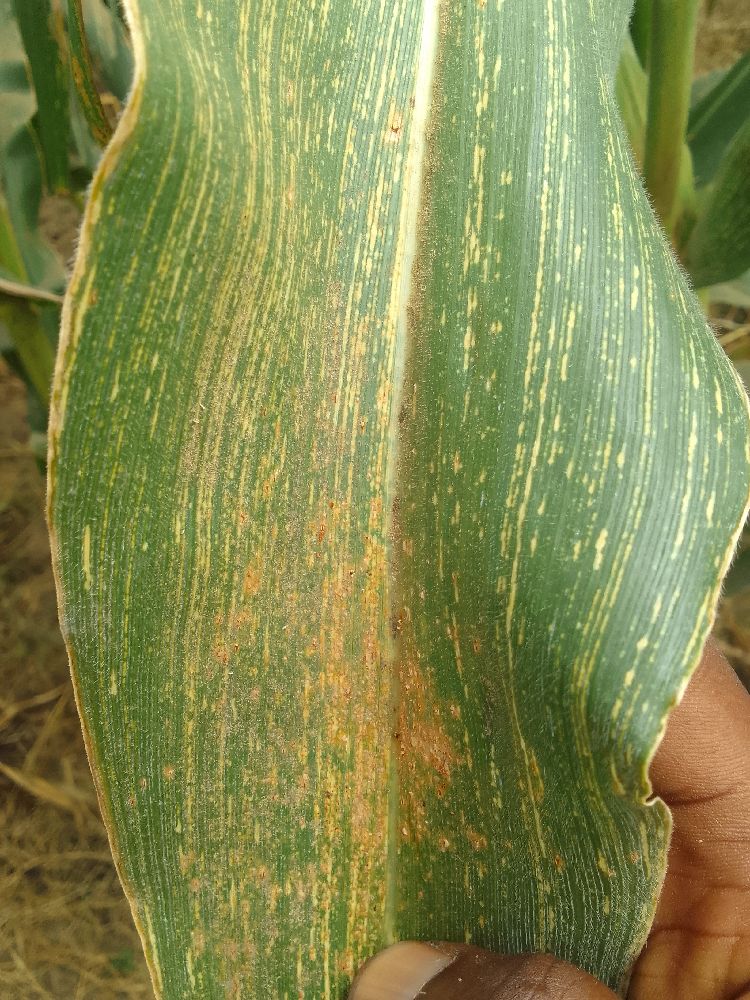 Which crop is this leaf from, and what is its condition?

maize, maize streak virus
